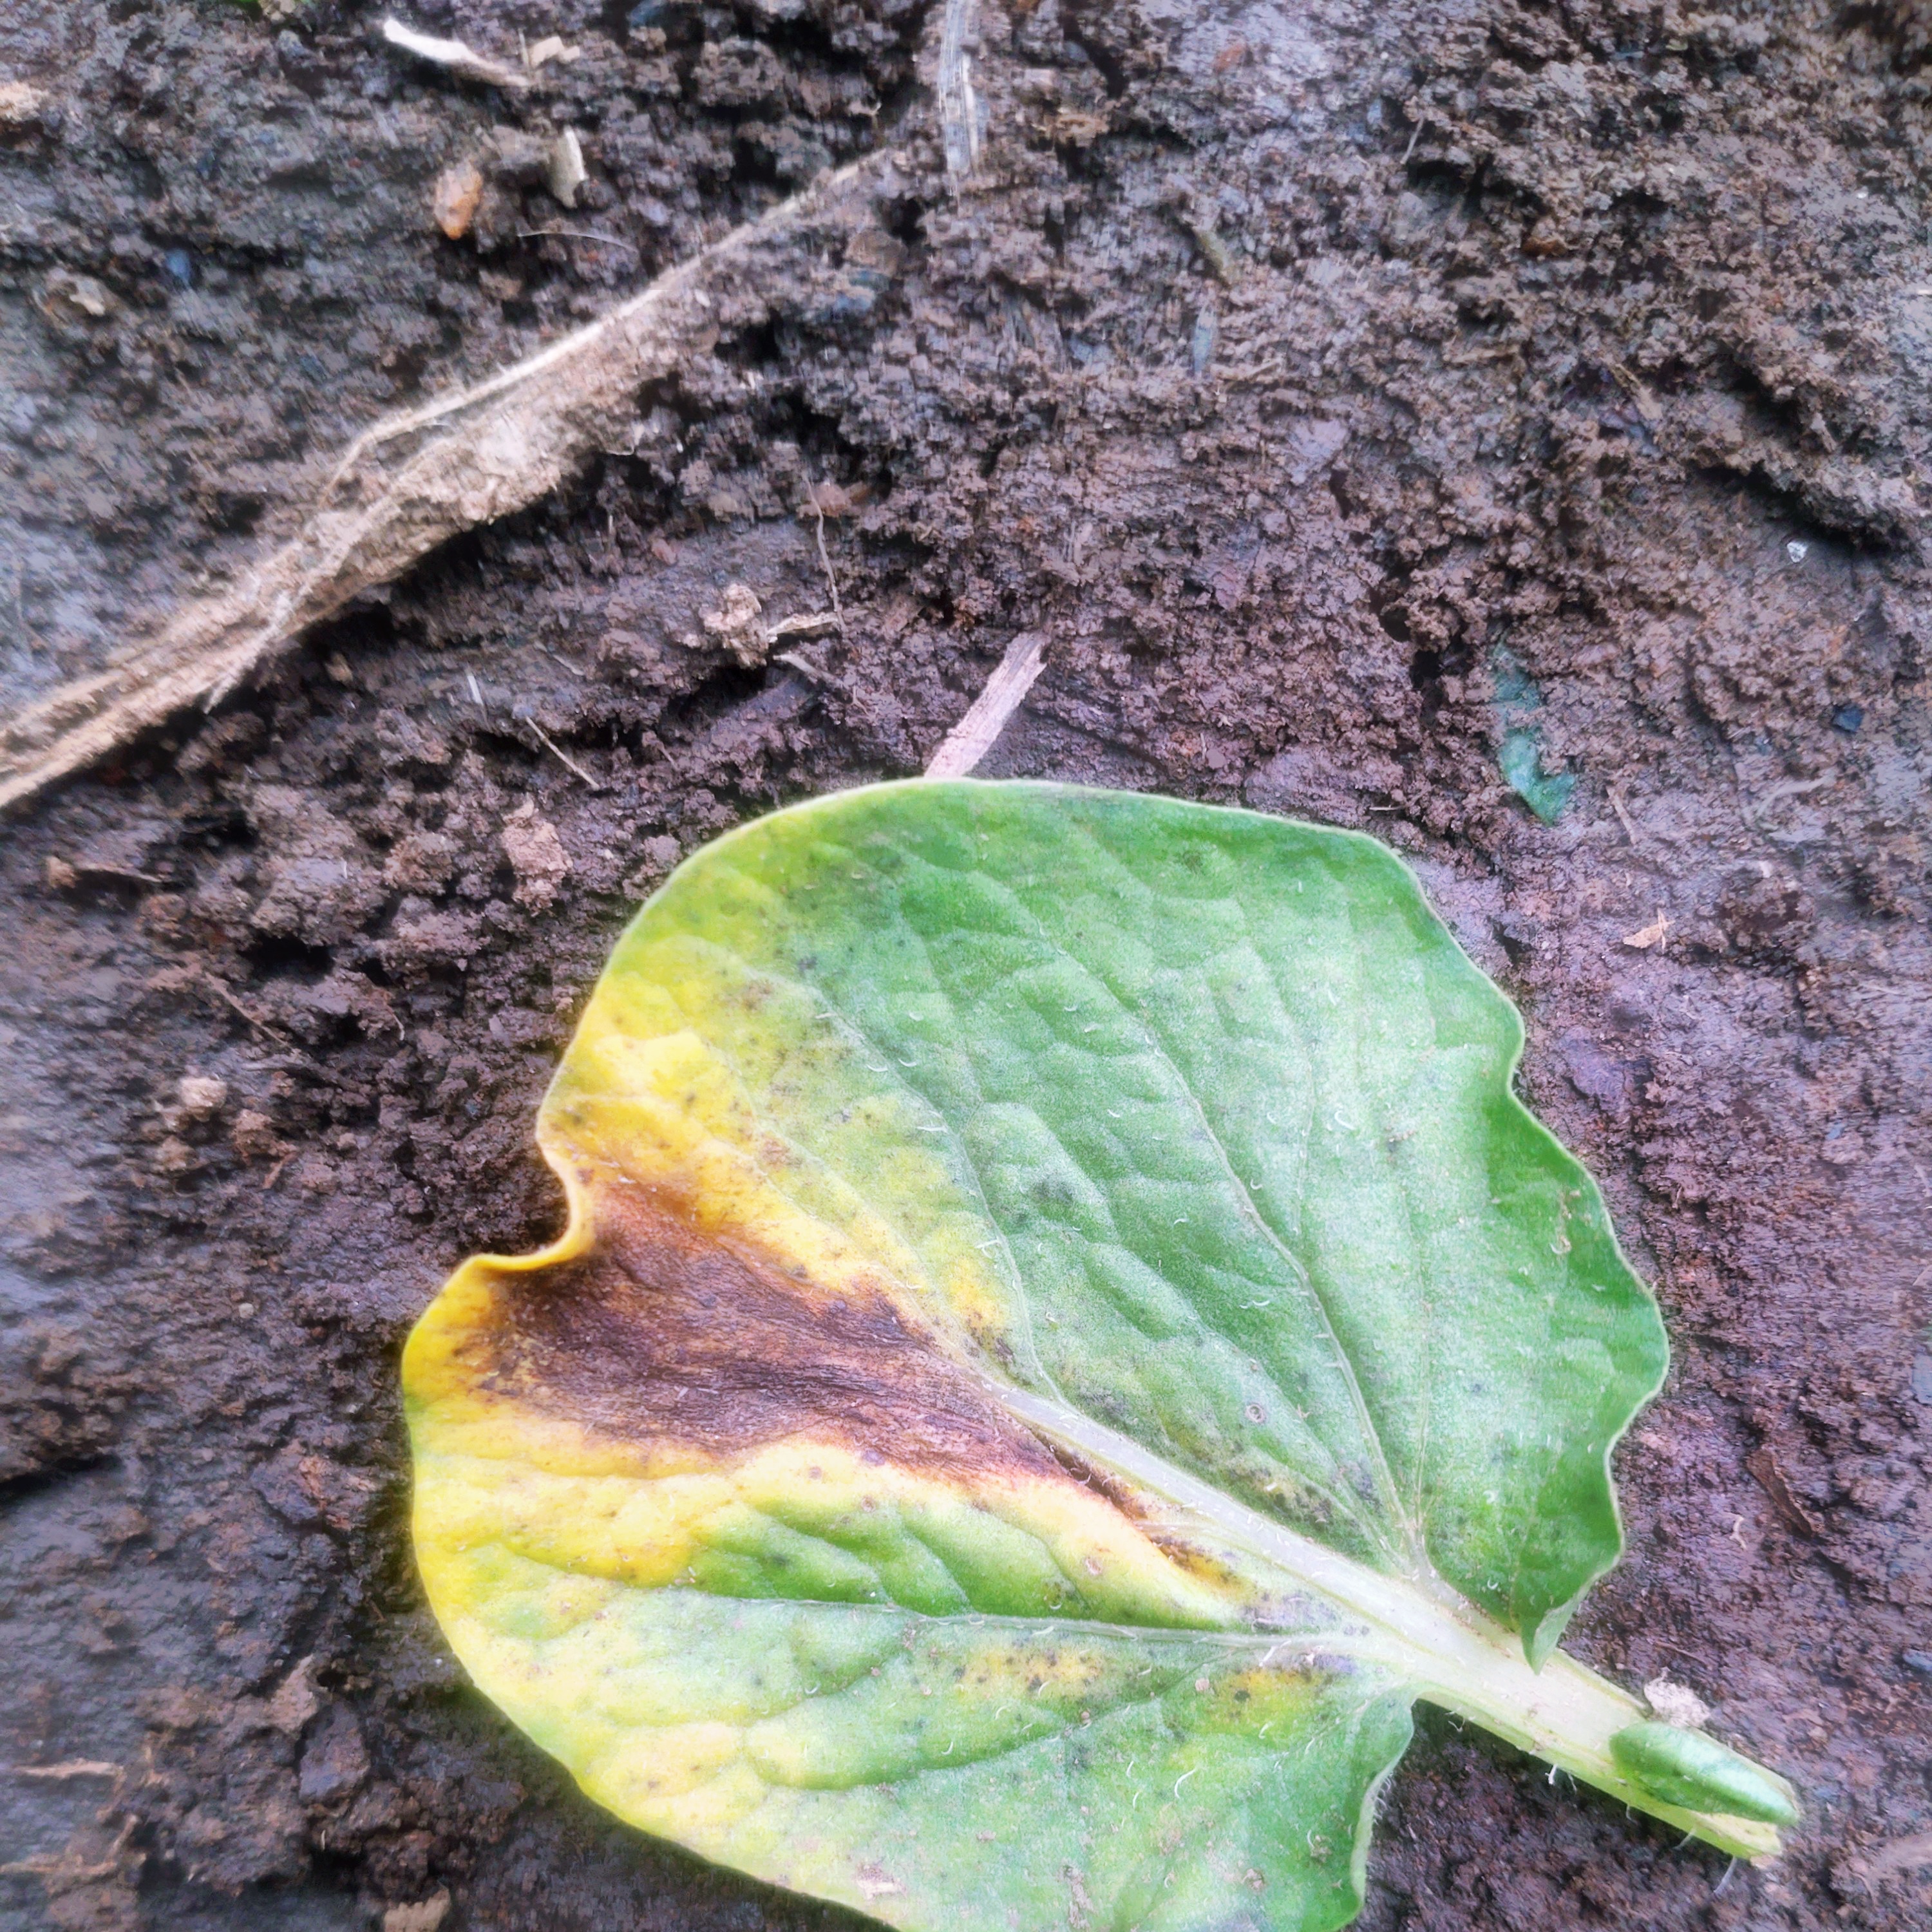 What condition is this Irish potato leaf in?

late blight
